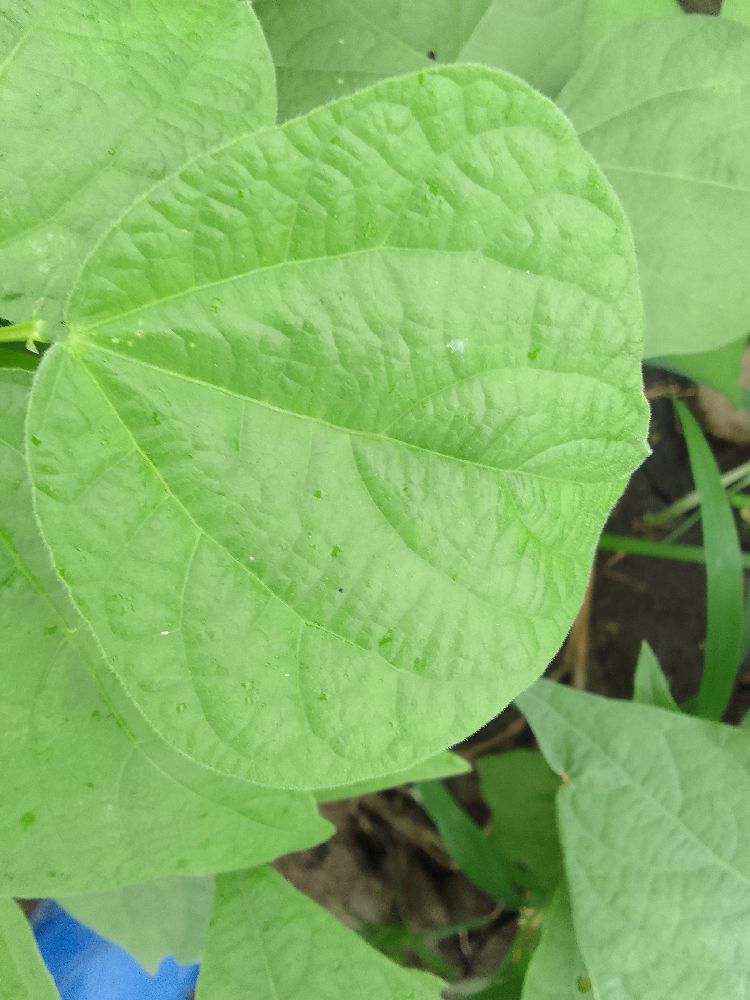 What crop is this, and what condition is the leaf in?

common bean, healthy
